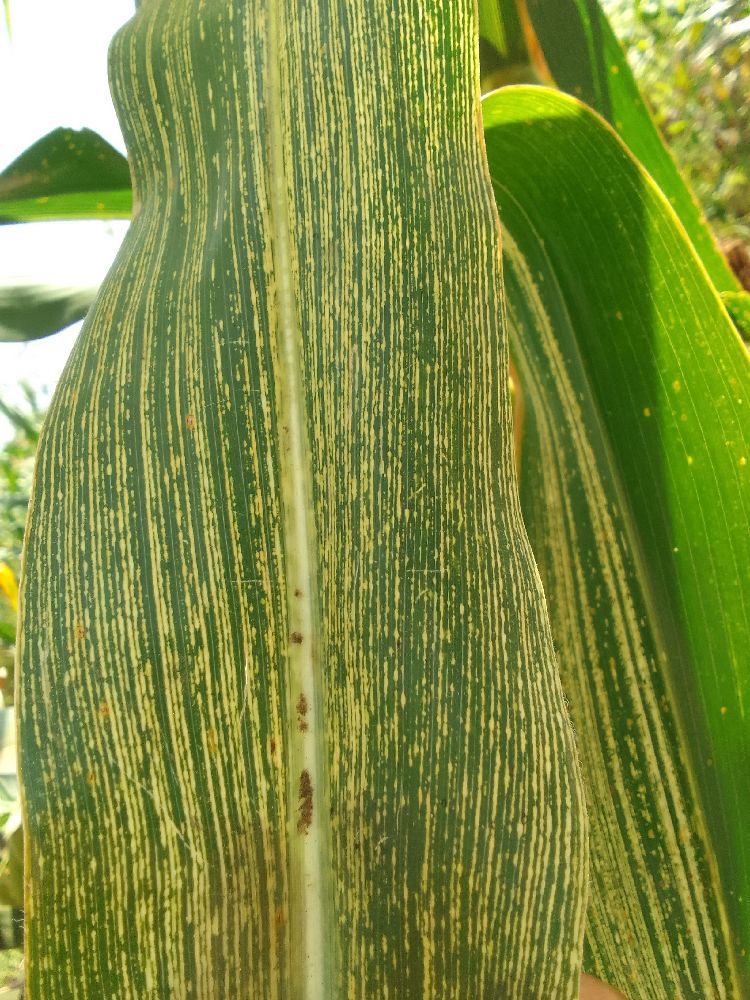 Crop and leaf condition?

maize, maize streak virus
